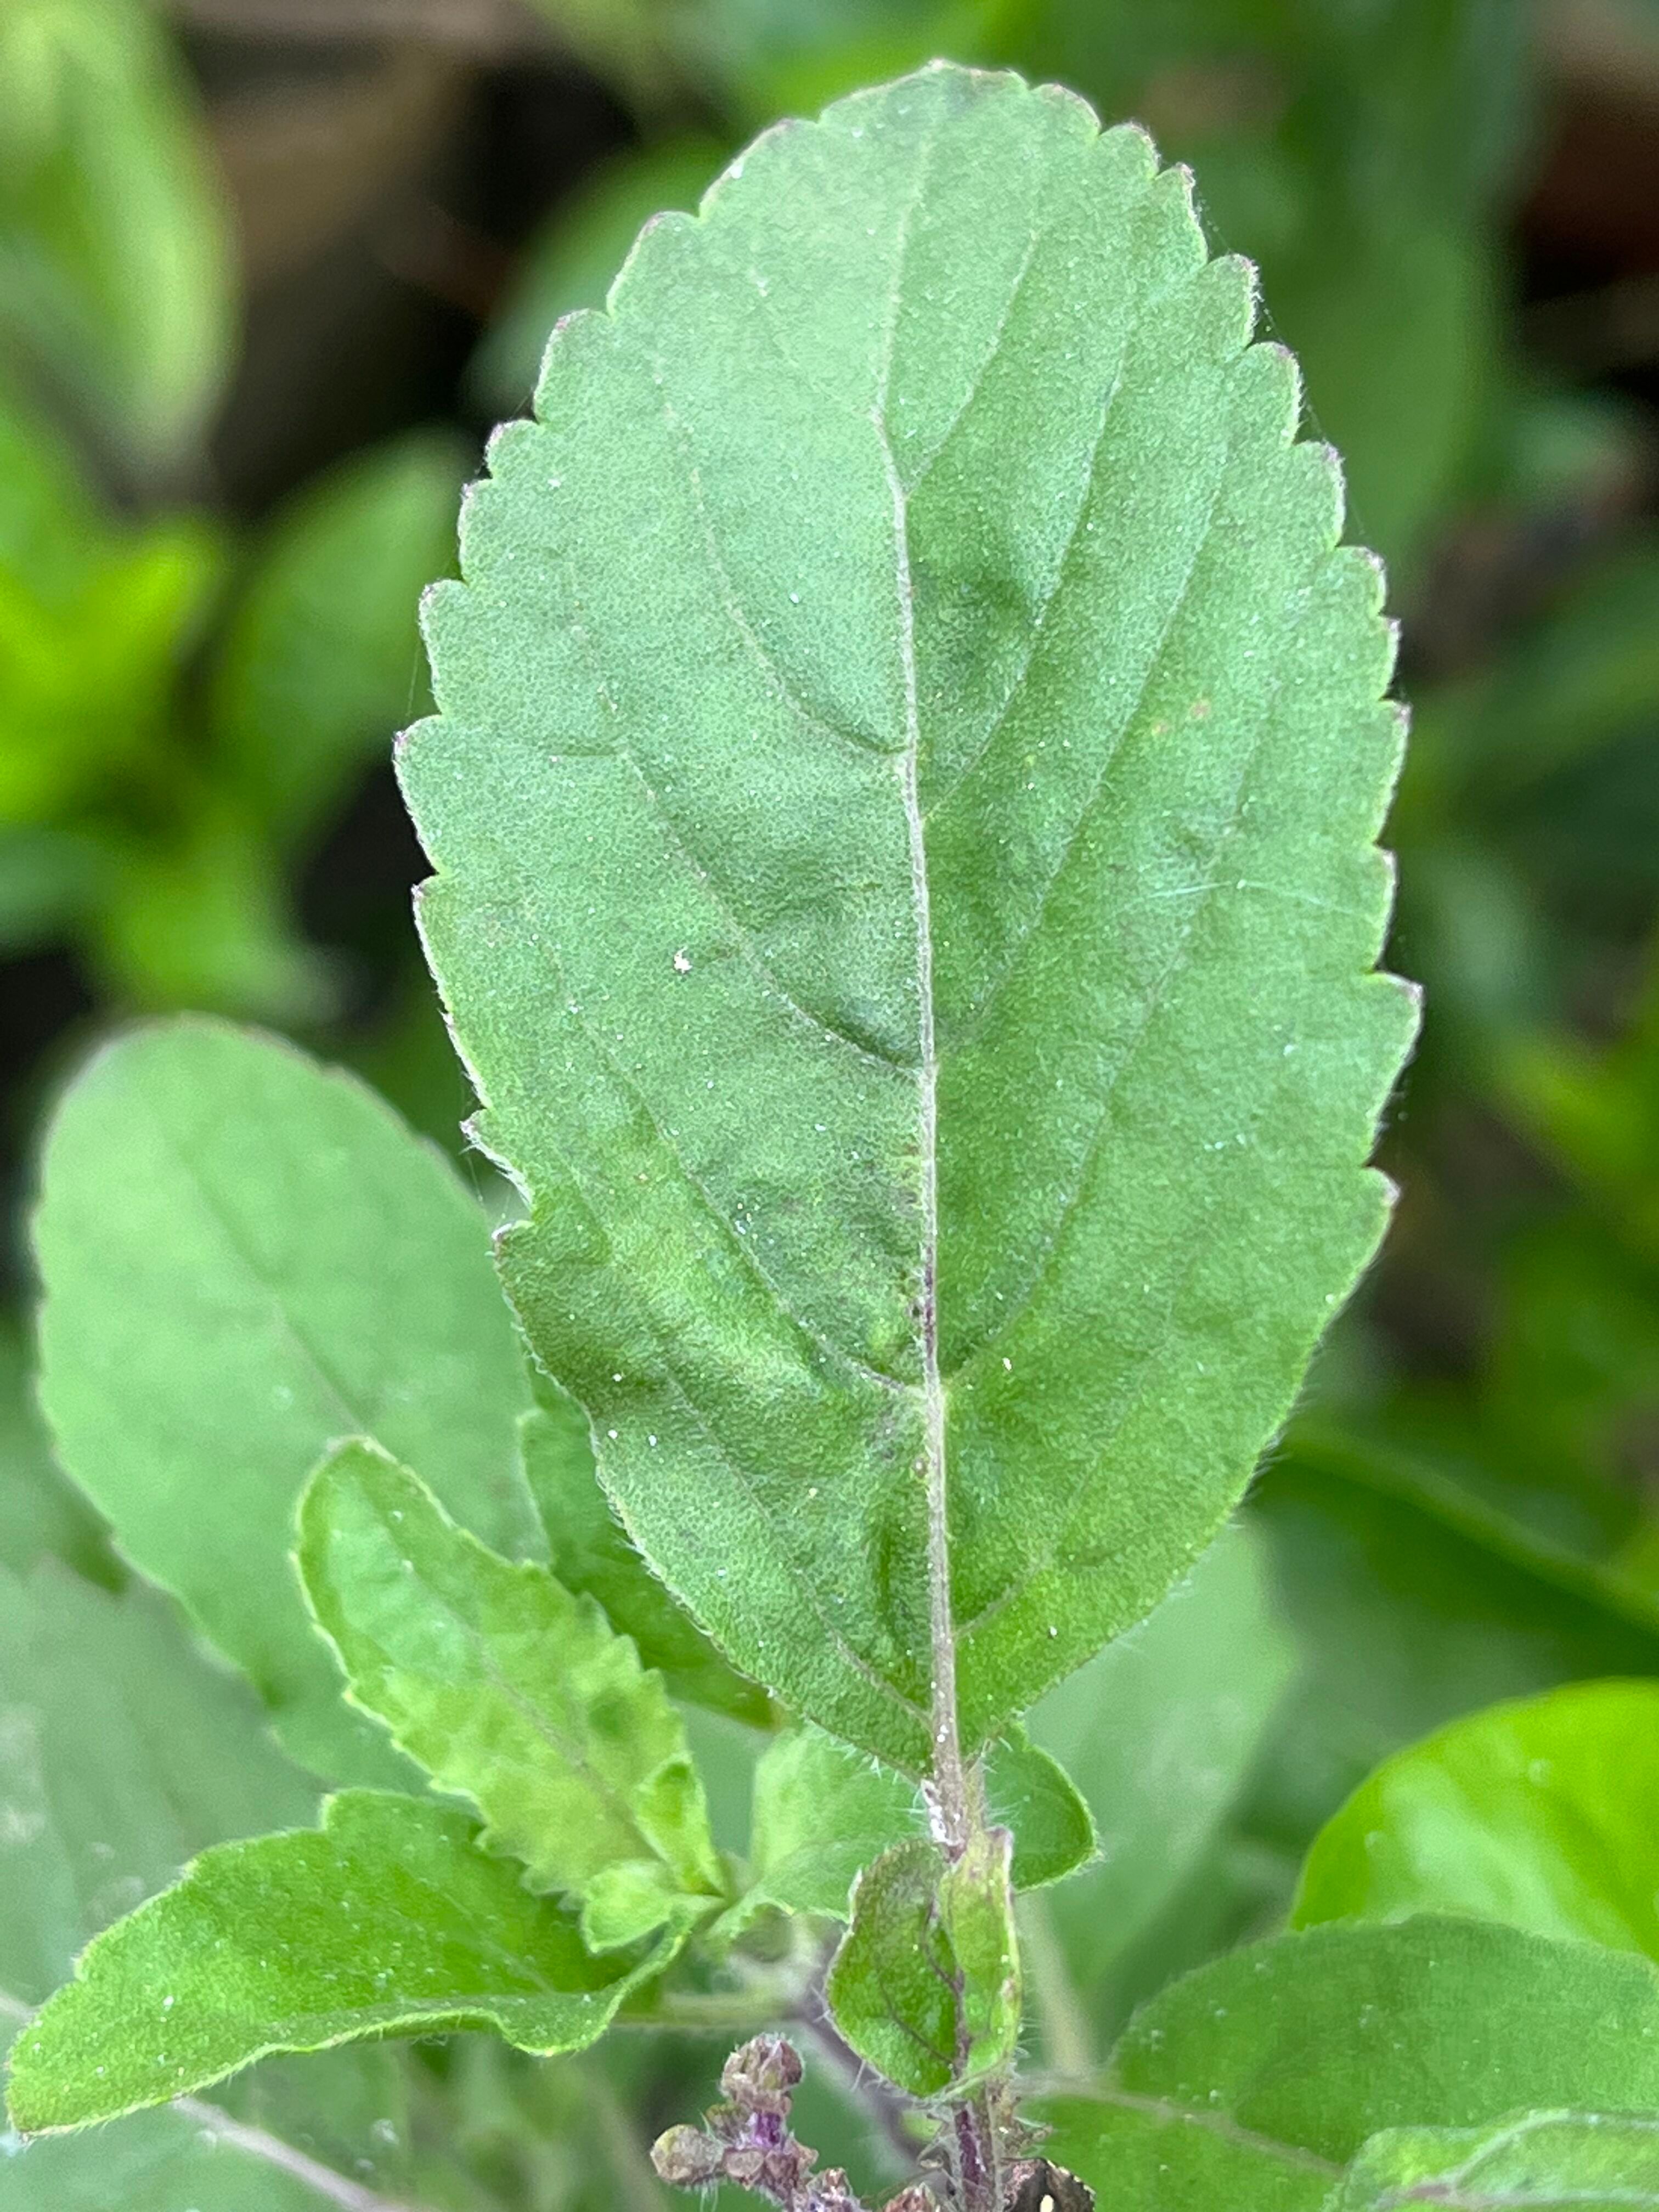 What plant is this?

tulshi
